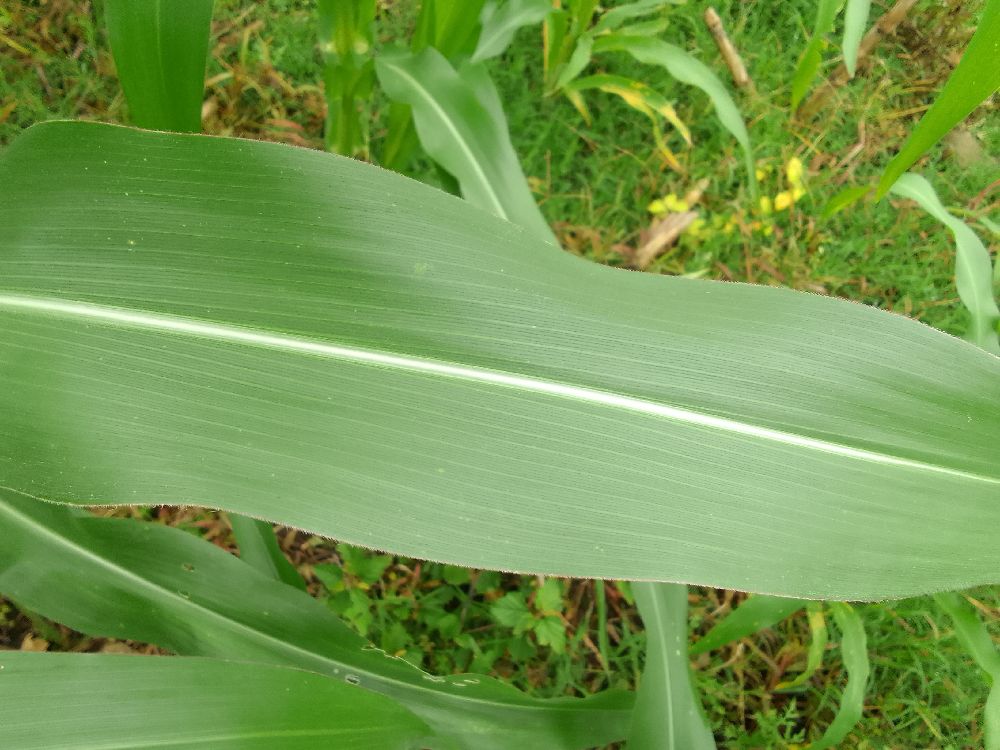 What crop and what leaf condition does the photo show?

maize, healthy
